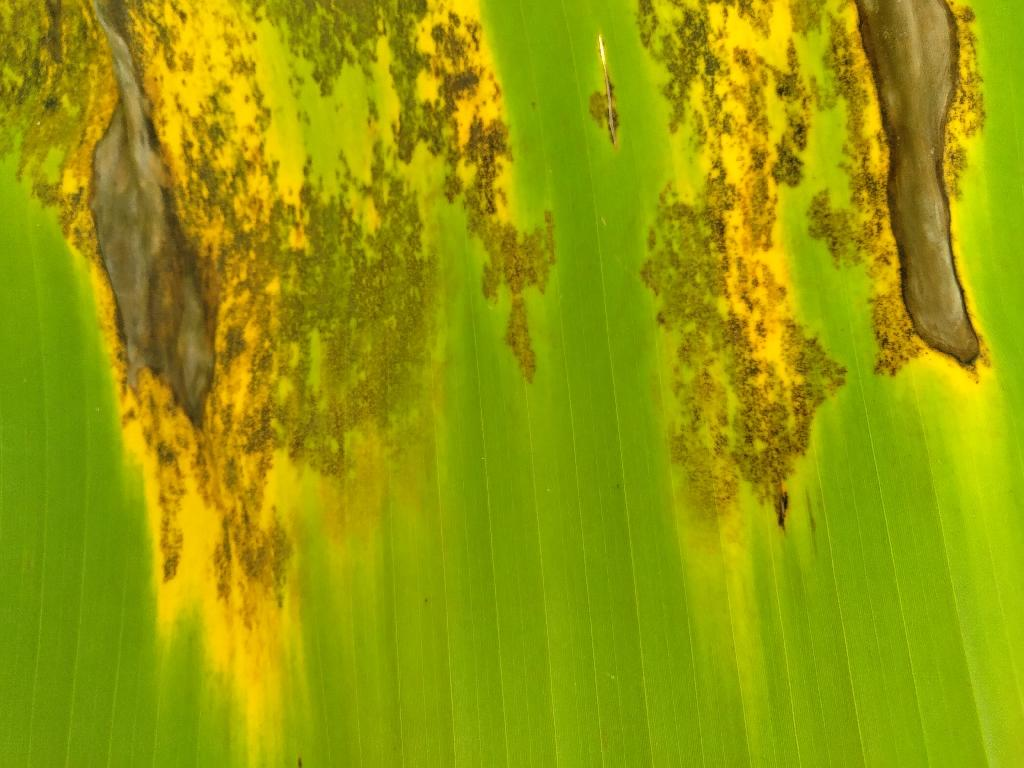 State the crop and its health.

banana, black sigatoka
